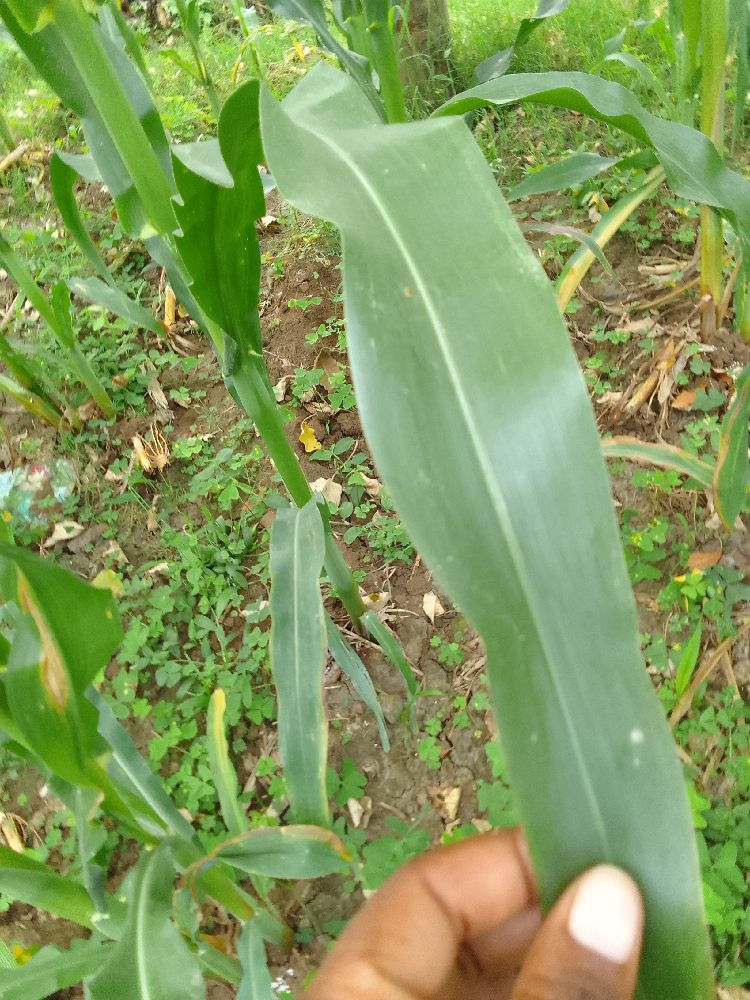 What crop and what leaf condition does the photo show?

maize, healthy
